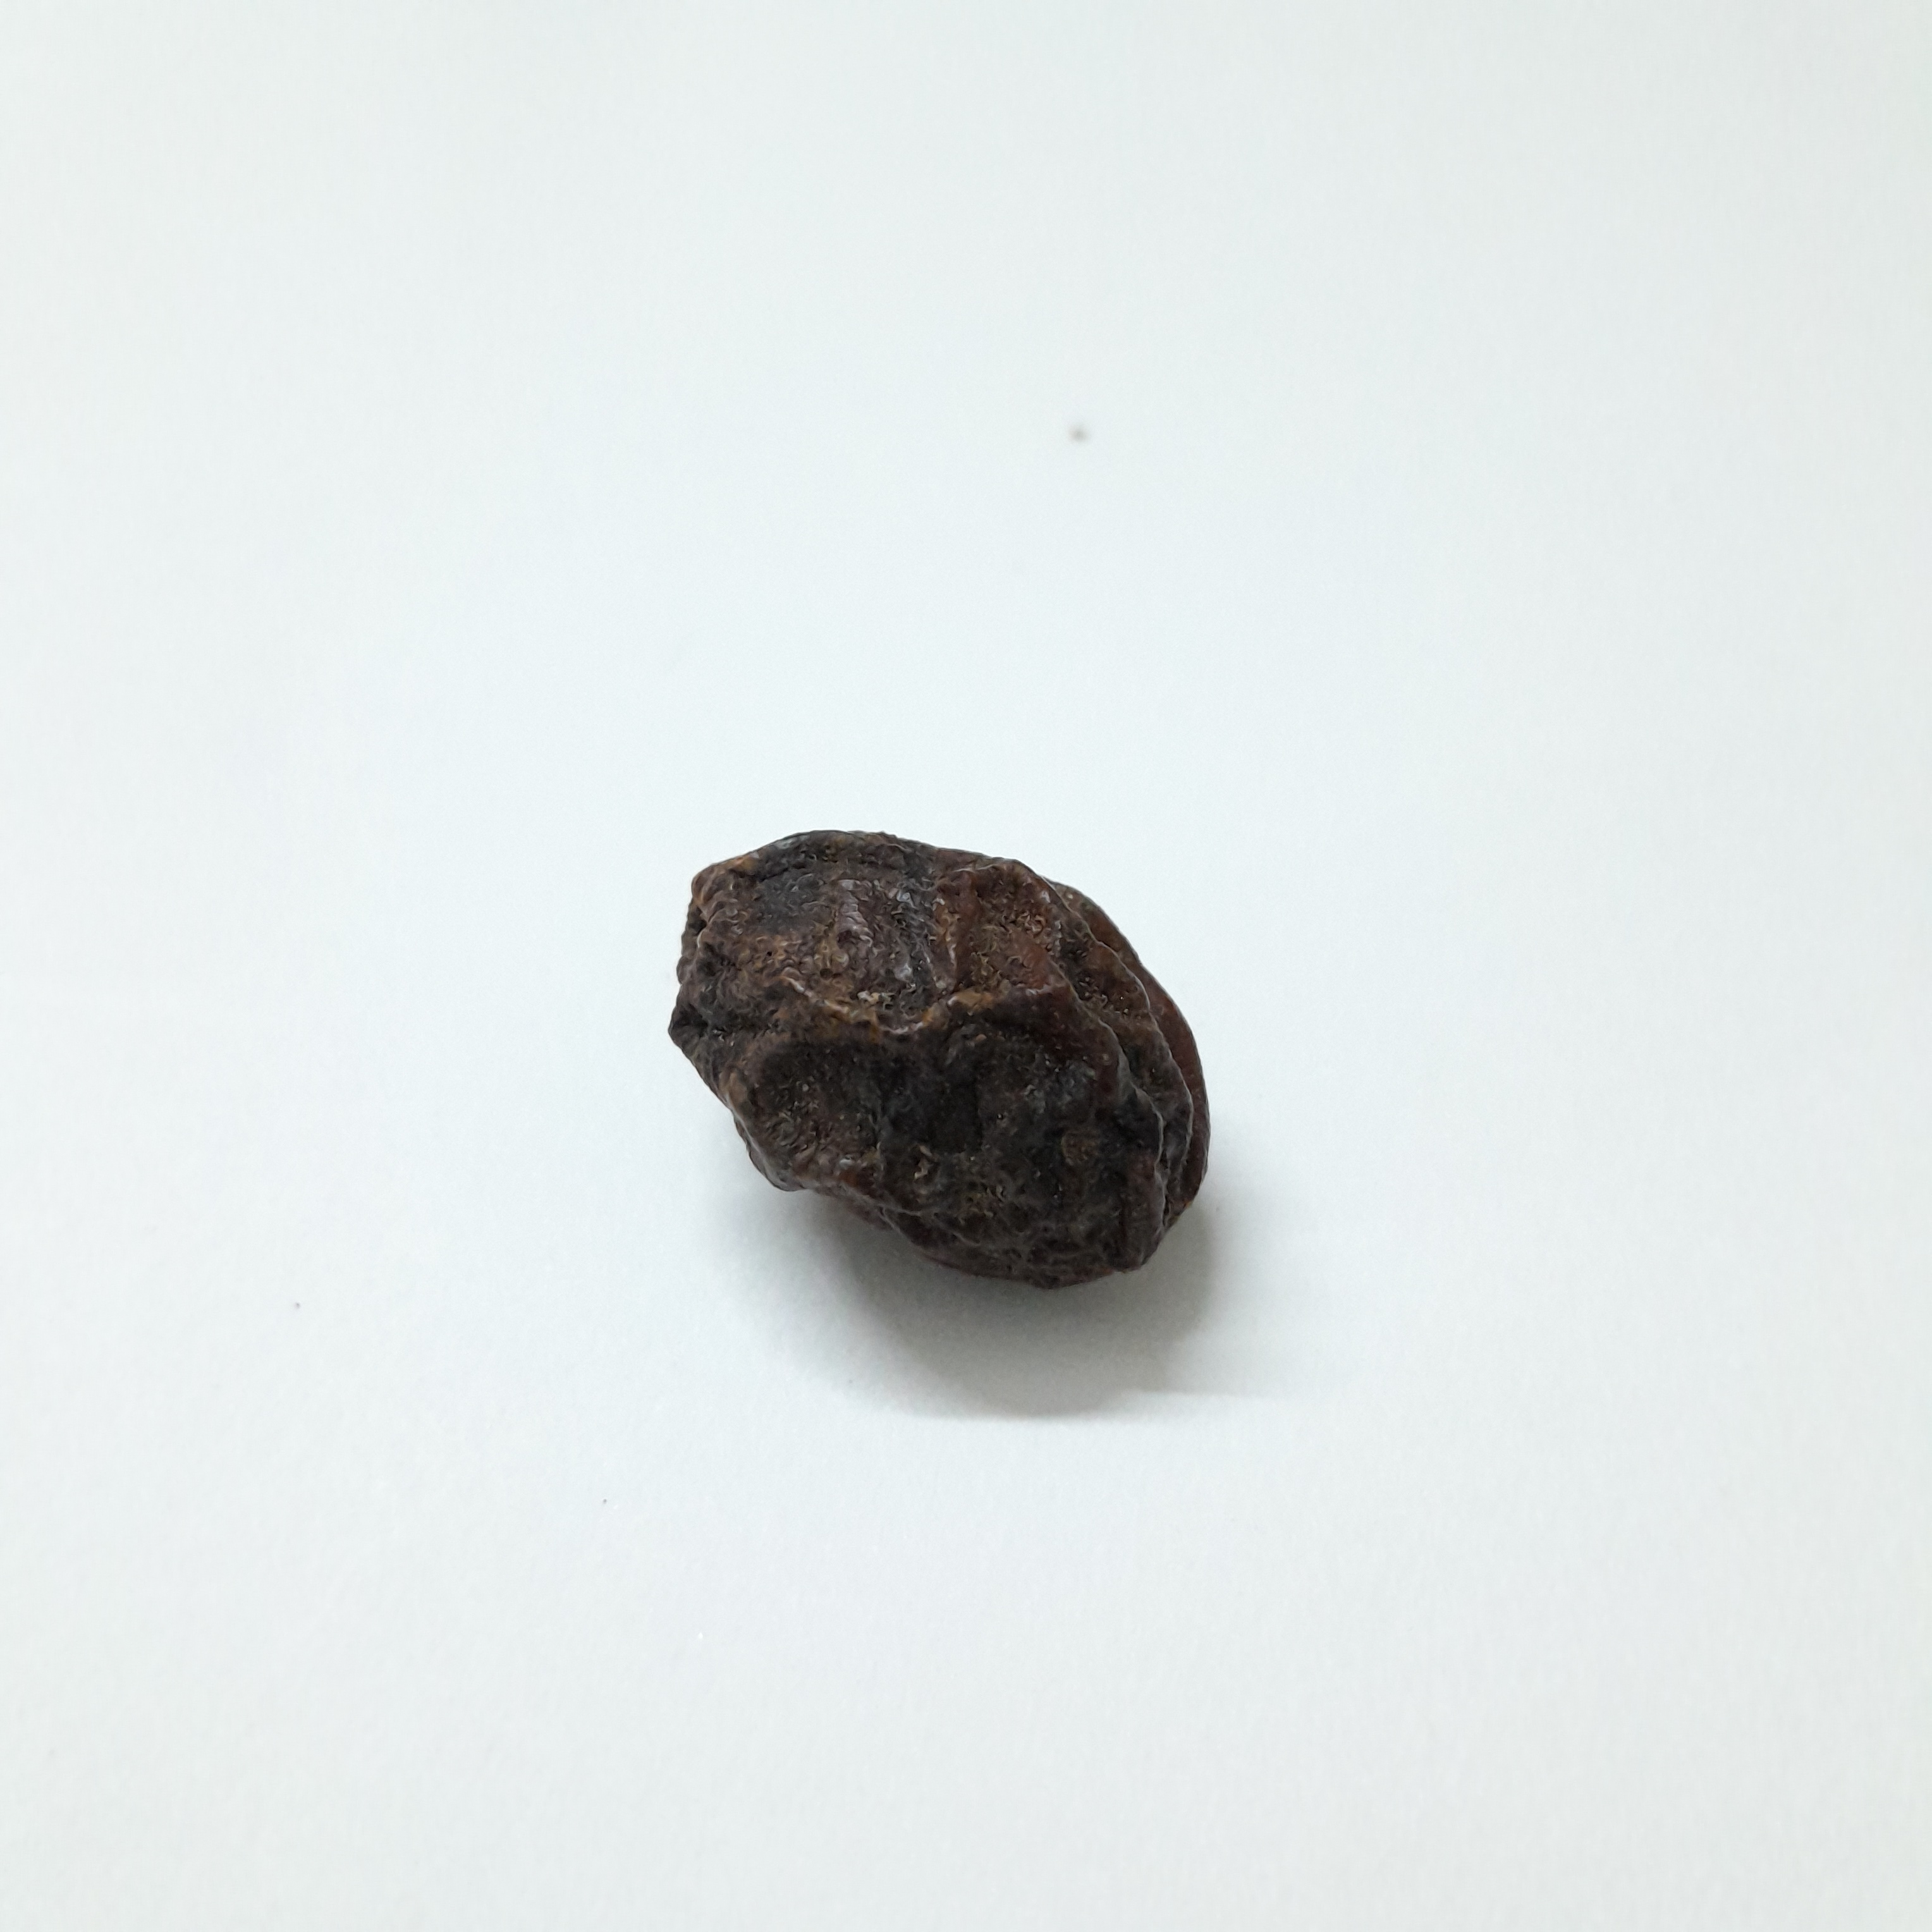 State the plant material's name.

kadukharik
